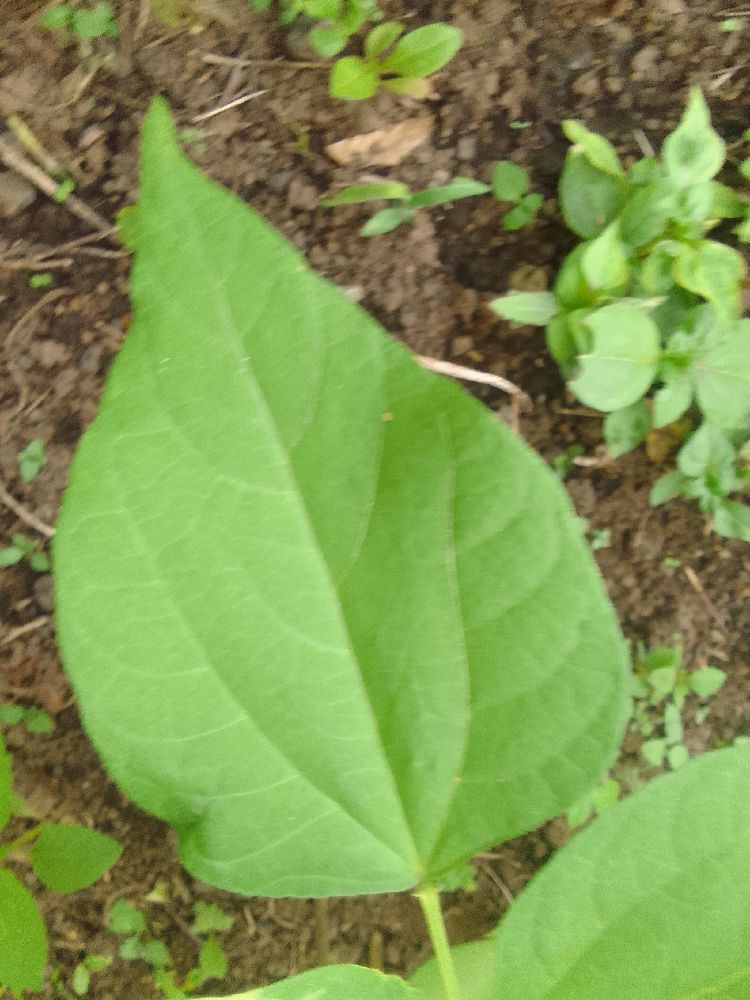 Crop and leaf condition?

common bean, healthy
